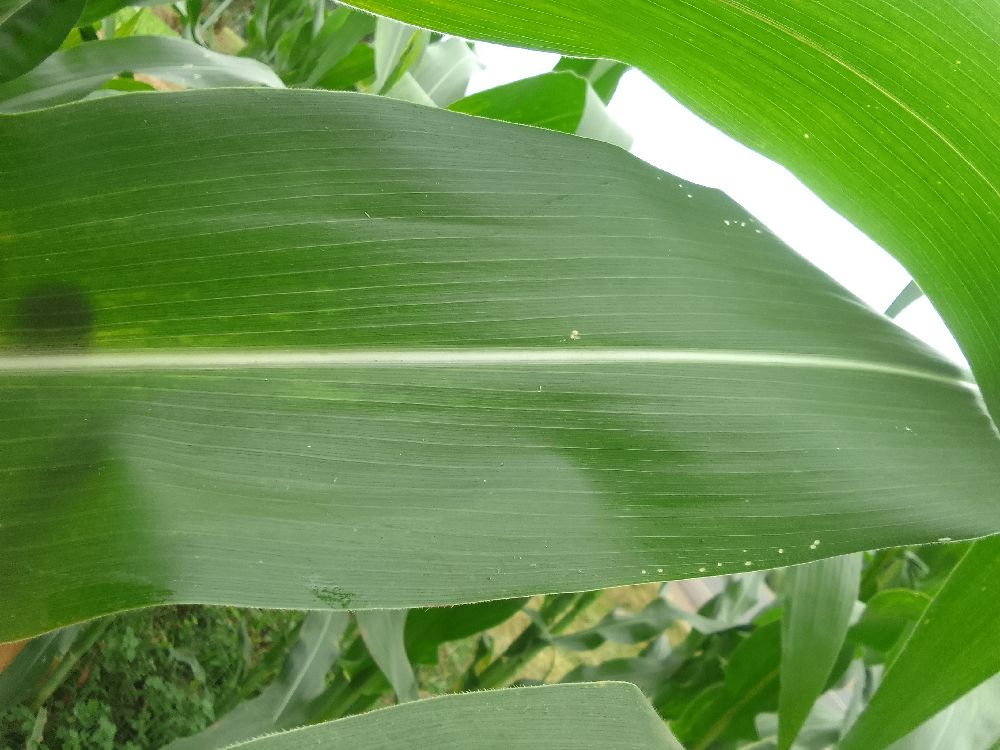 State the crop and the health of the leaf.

maize, healthy
